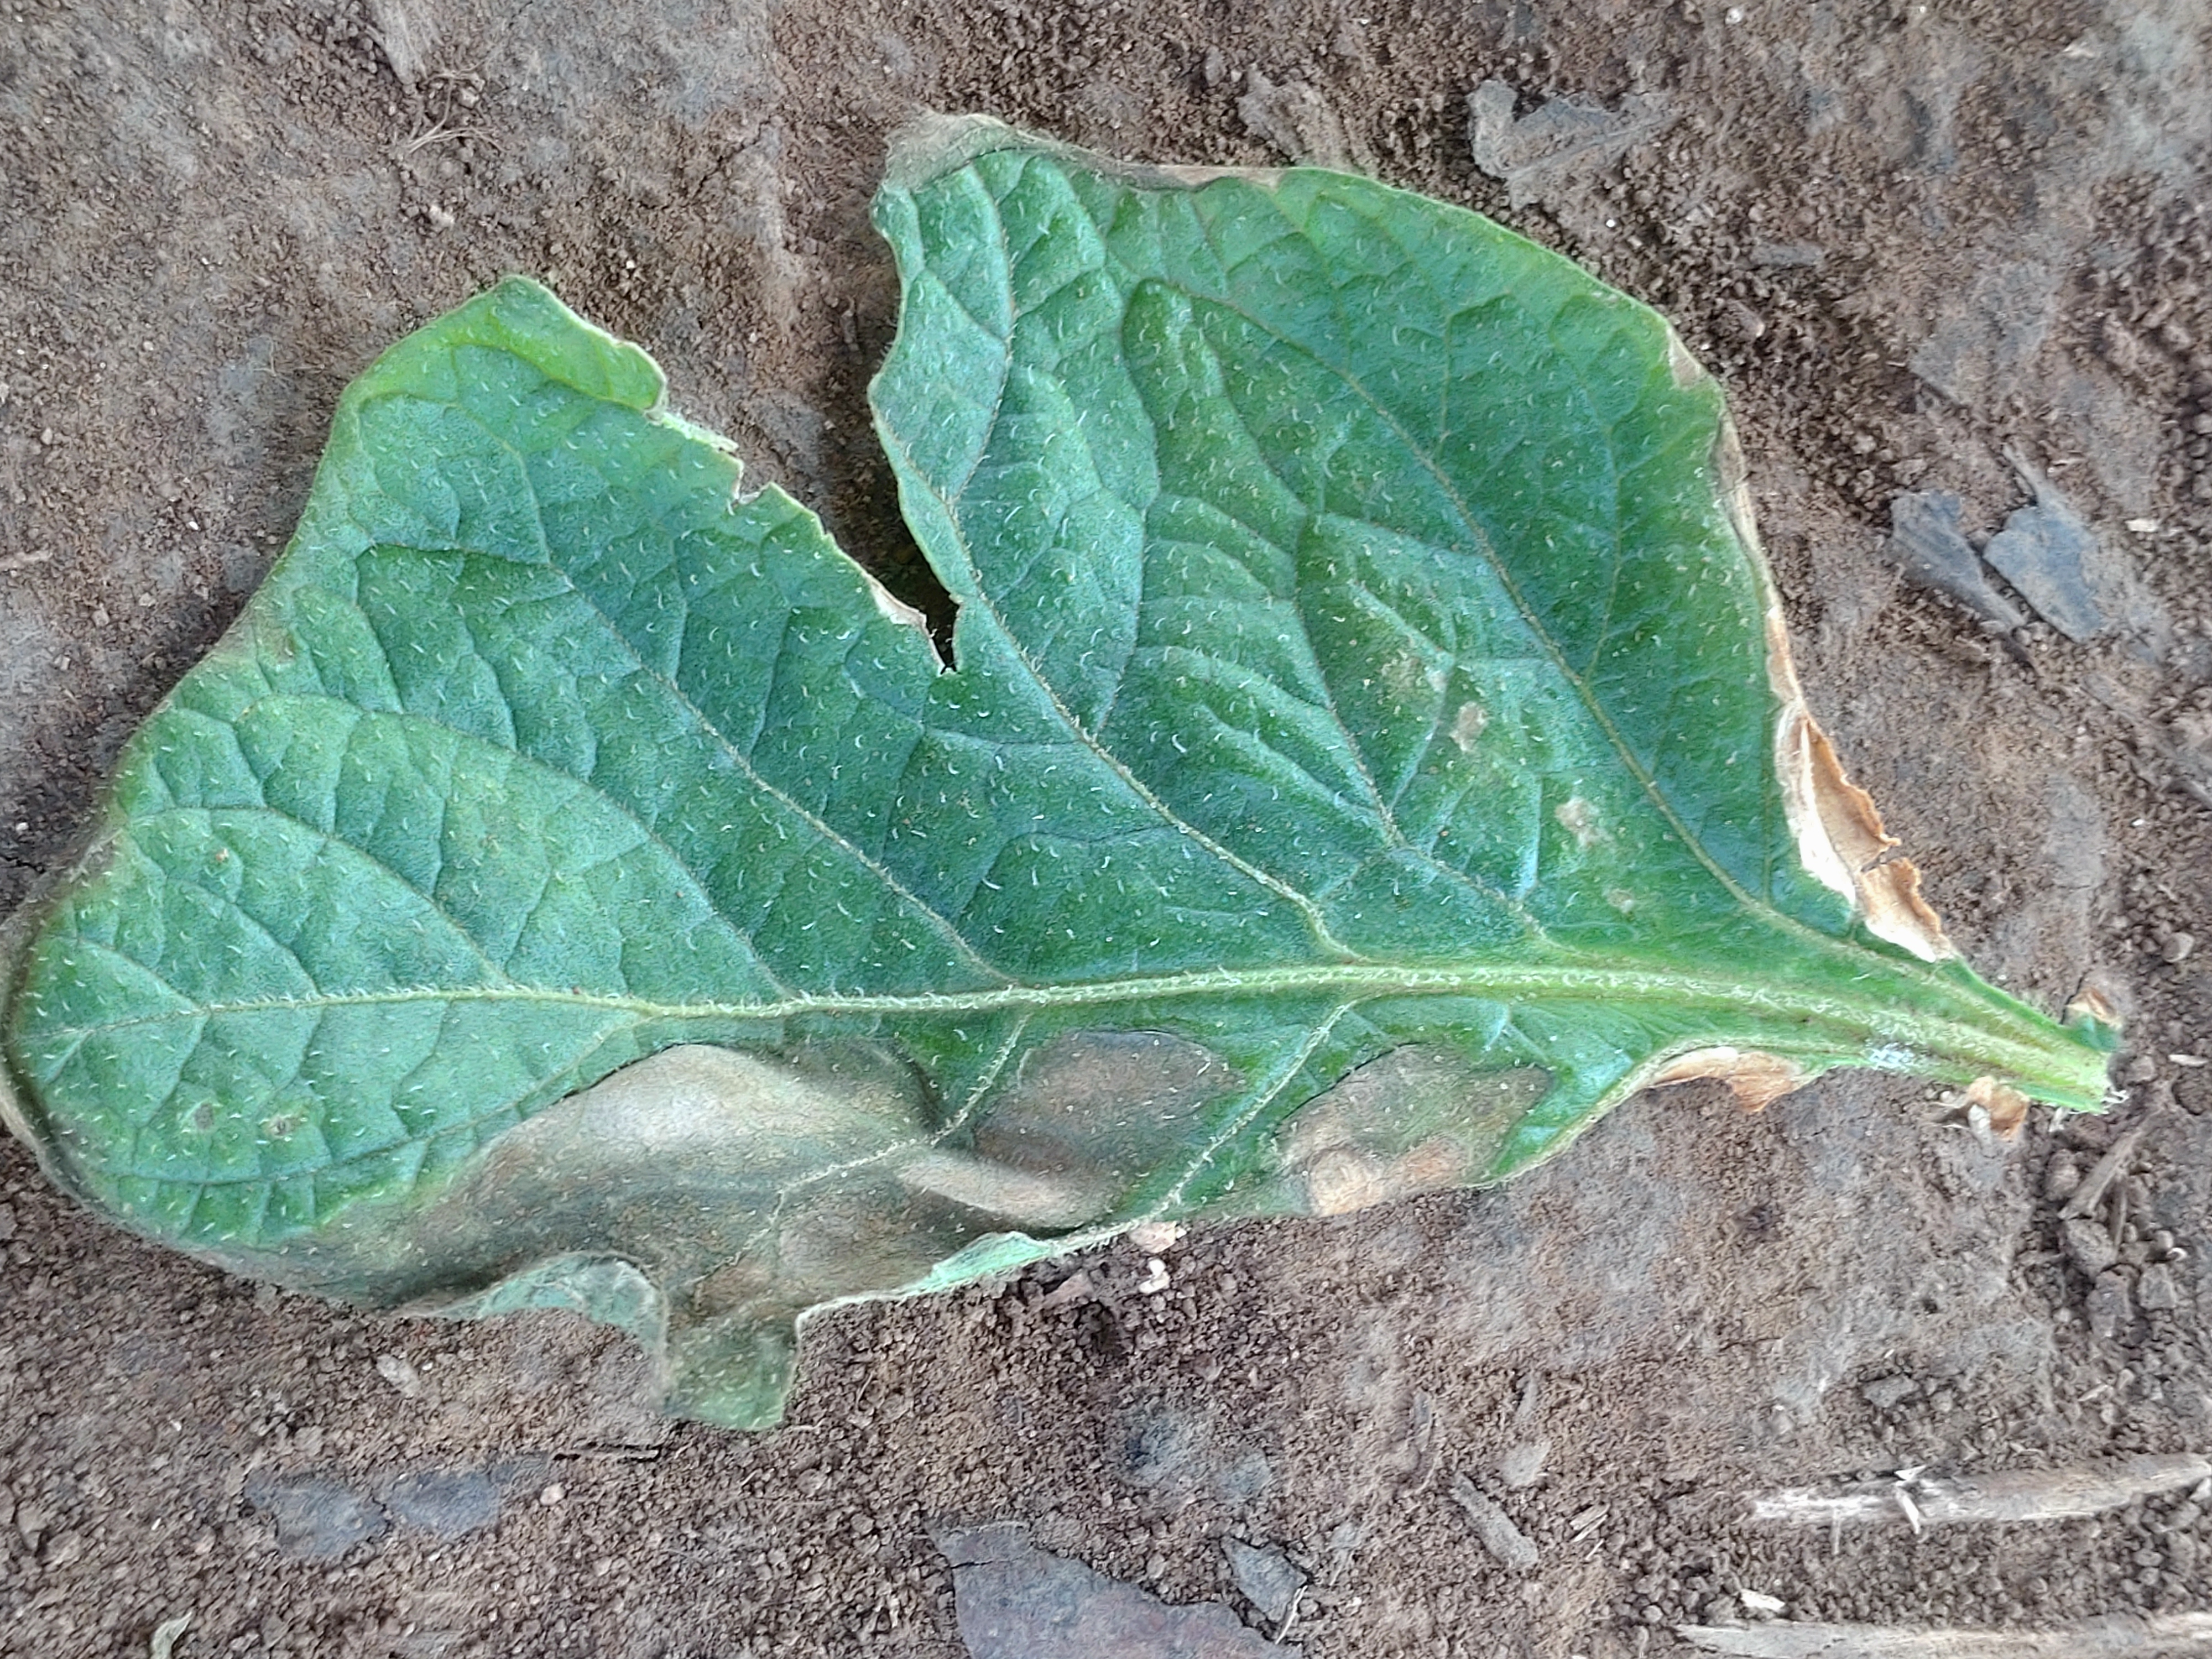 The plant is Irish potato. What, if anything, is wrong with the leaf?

early blight
